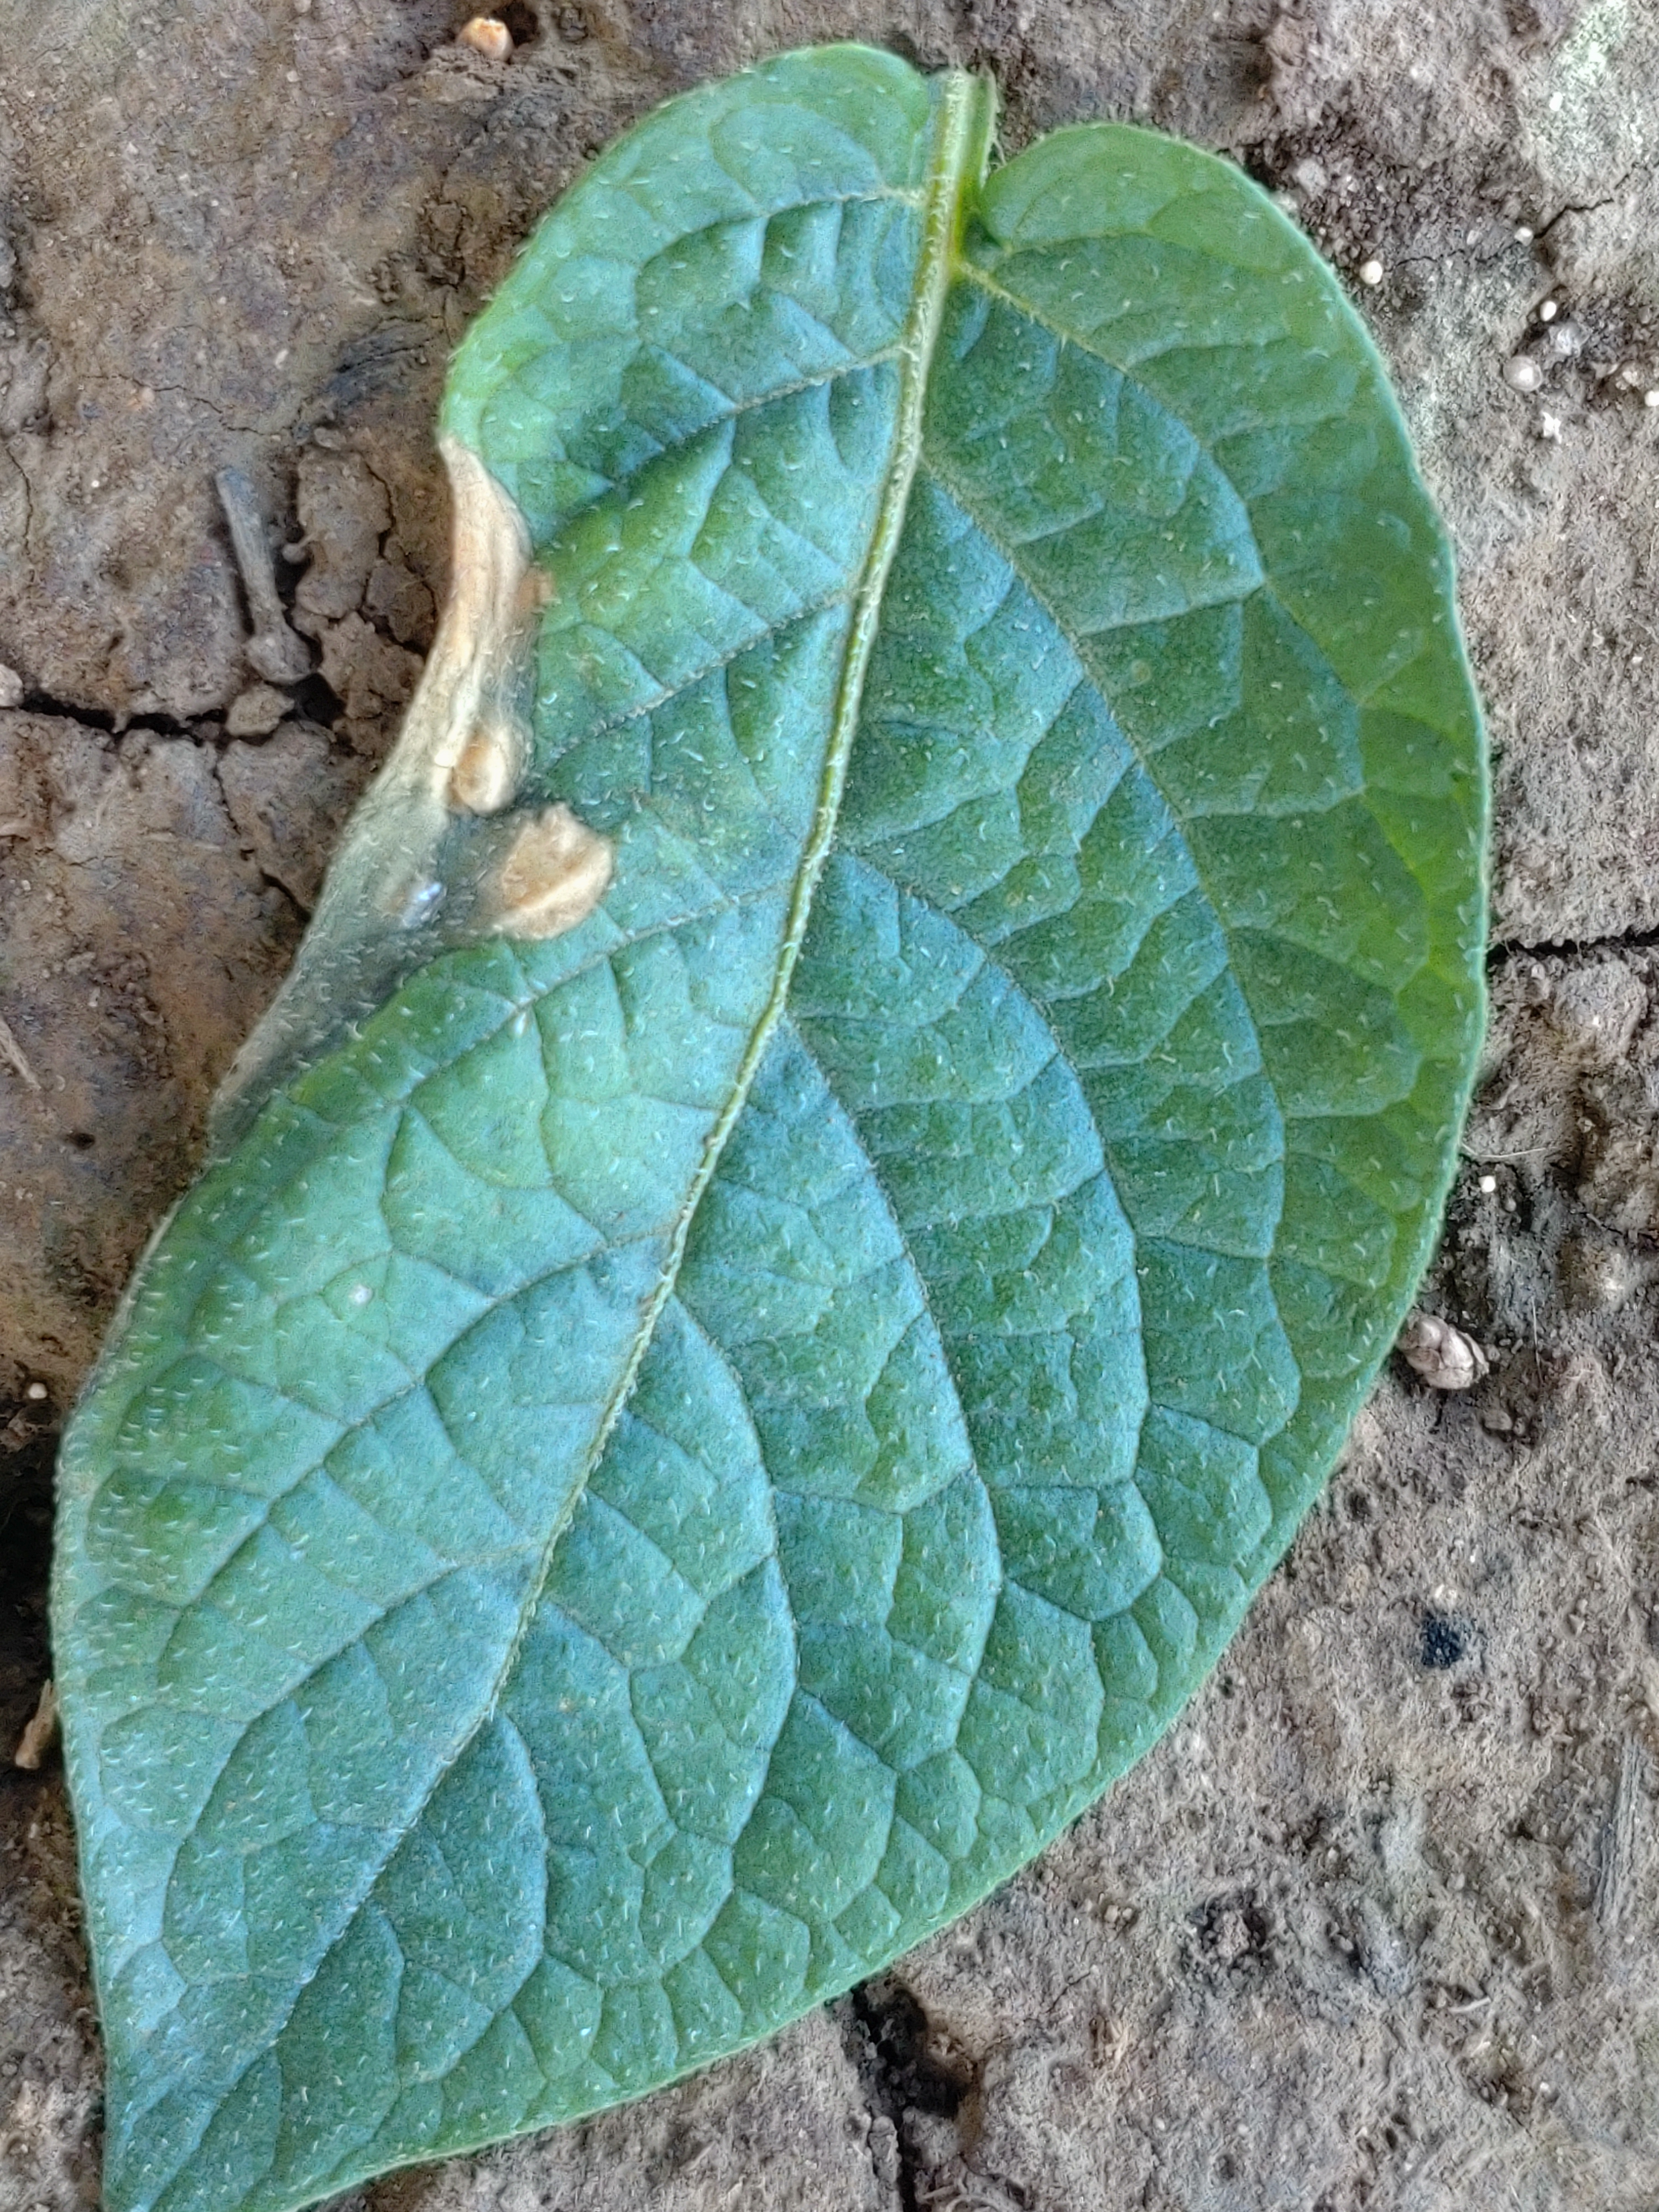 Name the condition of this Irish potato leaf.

early blight
